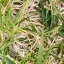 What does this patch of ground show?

grass
